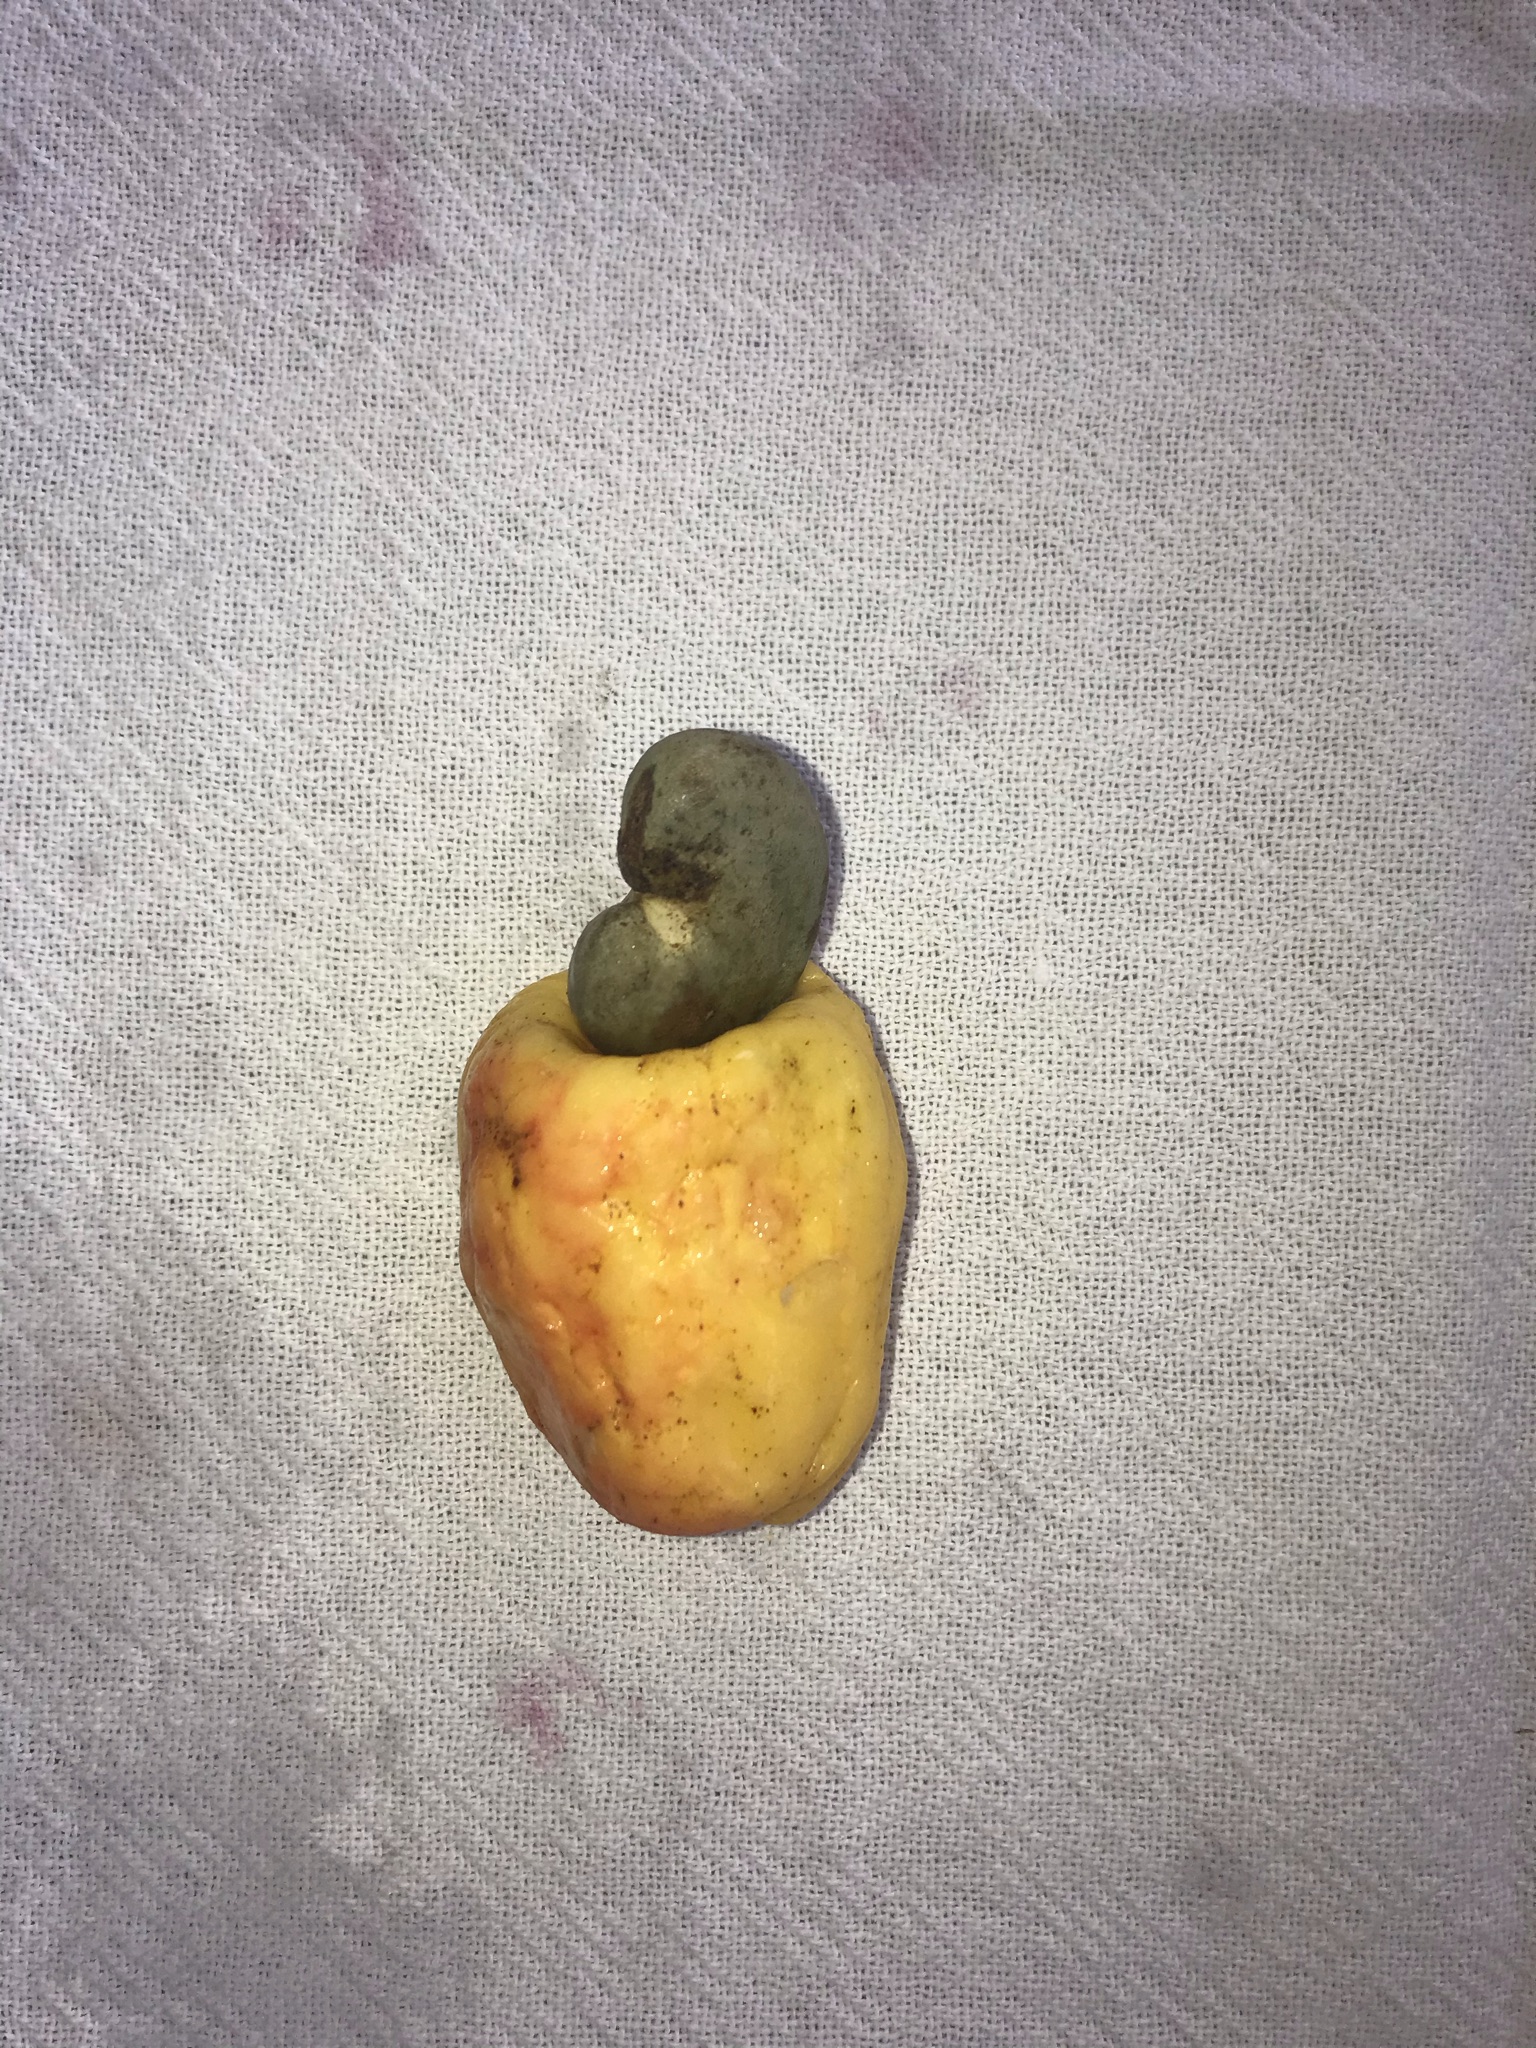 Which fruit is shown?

caju amarelo
